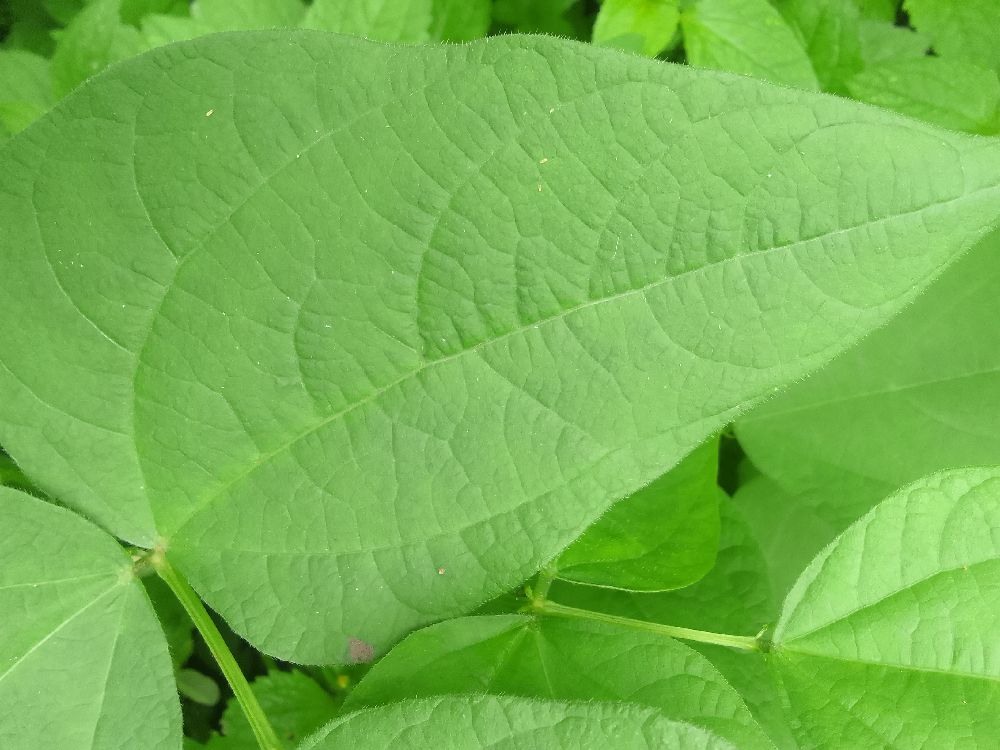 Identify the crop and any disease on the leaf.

common bean, healthy
